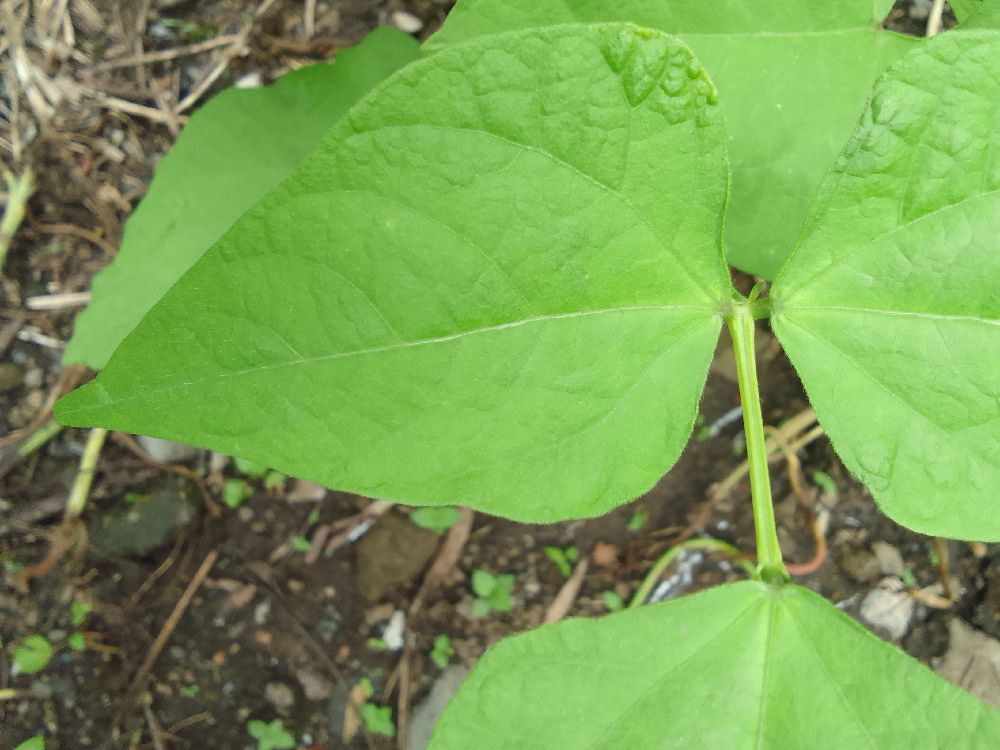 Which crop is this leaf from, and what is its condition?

common bean, healthy
